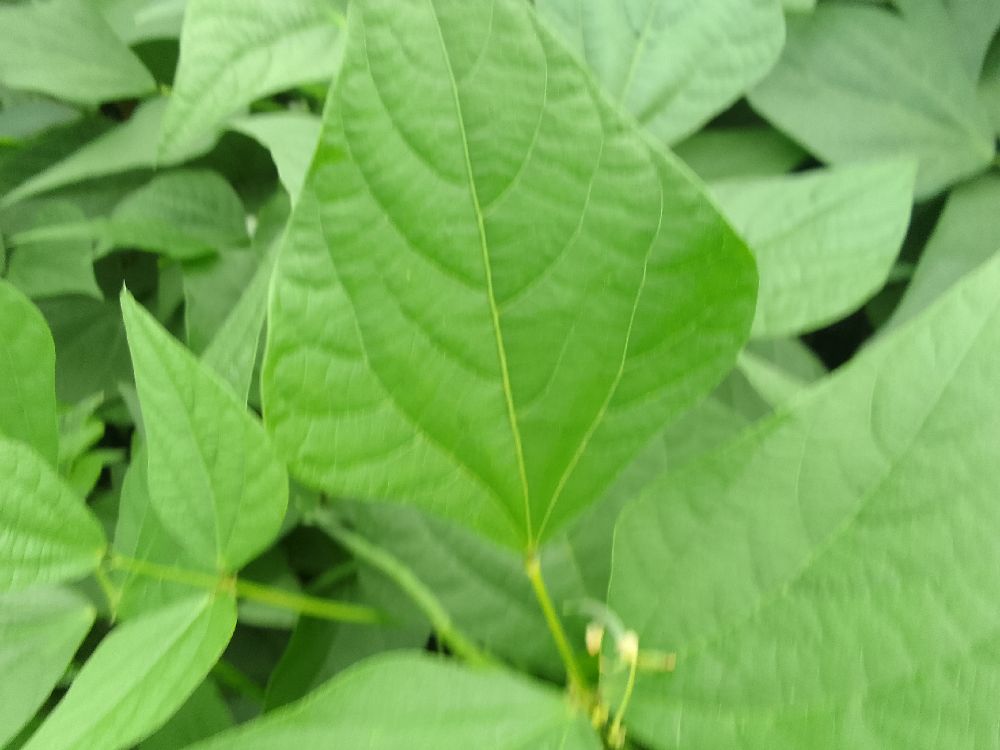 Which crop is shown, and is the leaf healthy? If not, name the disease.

common bean, healthy
